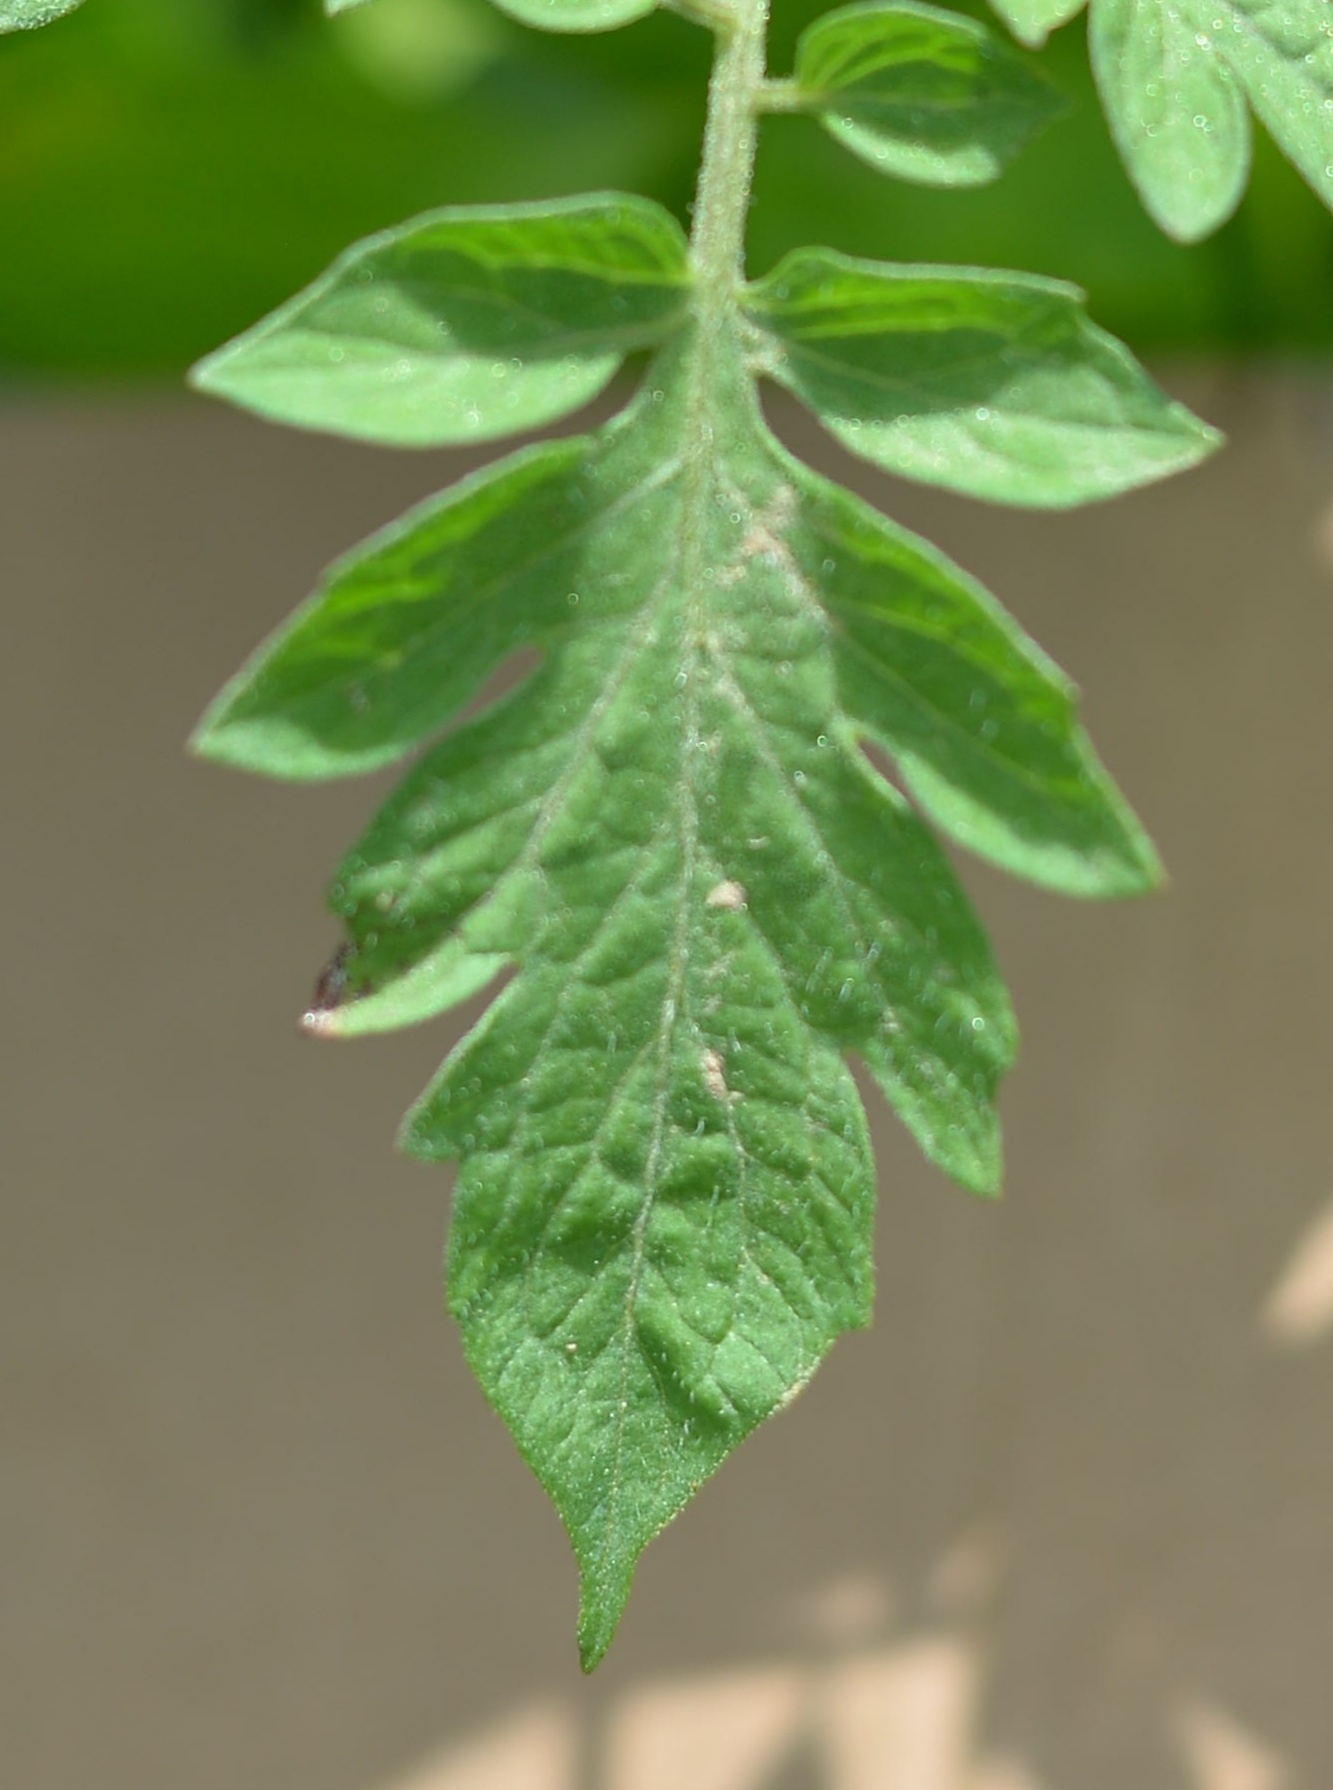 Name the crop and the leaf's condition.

tomato, infected
